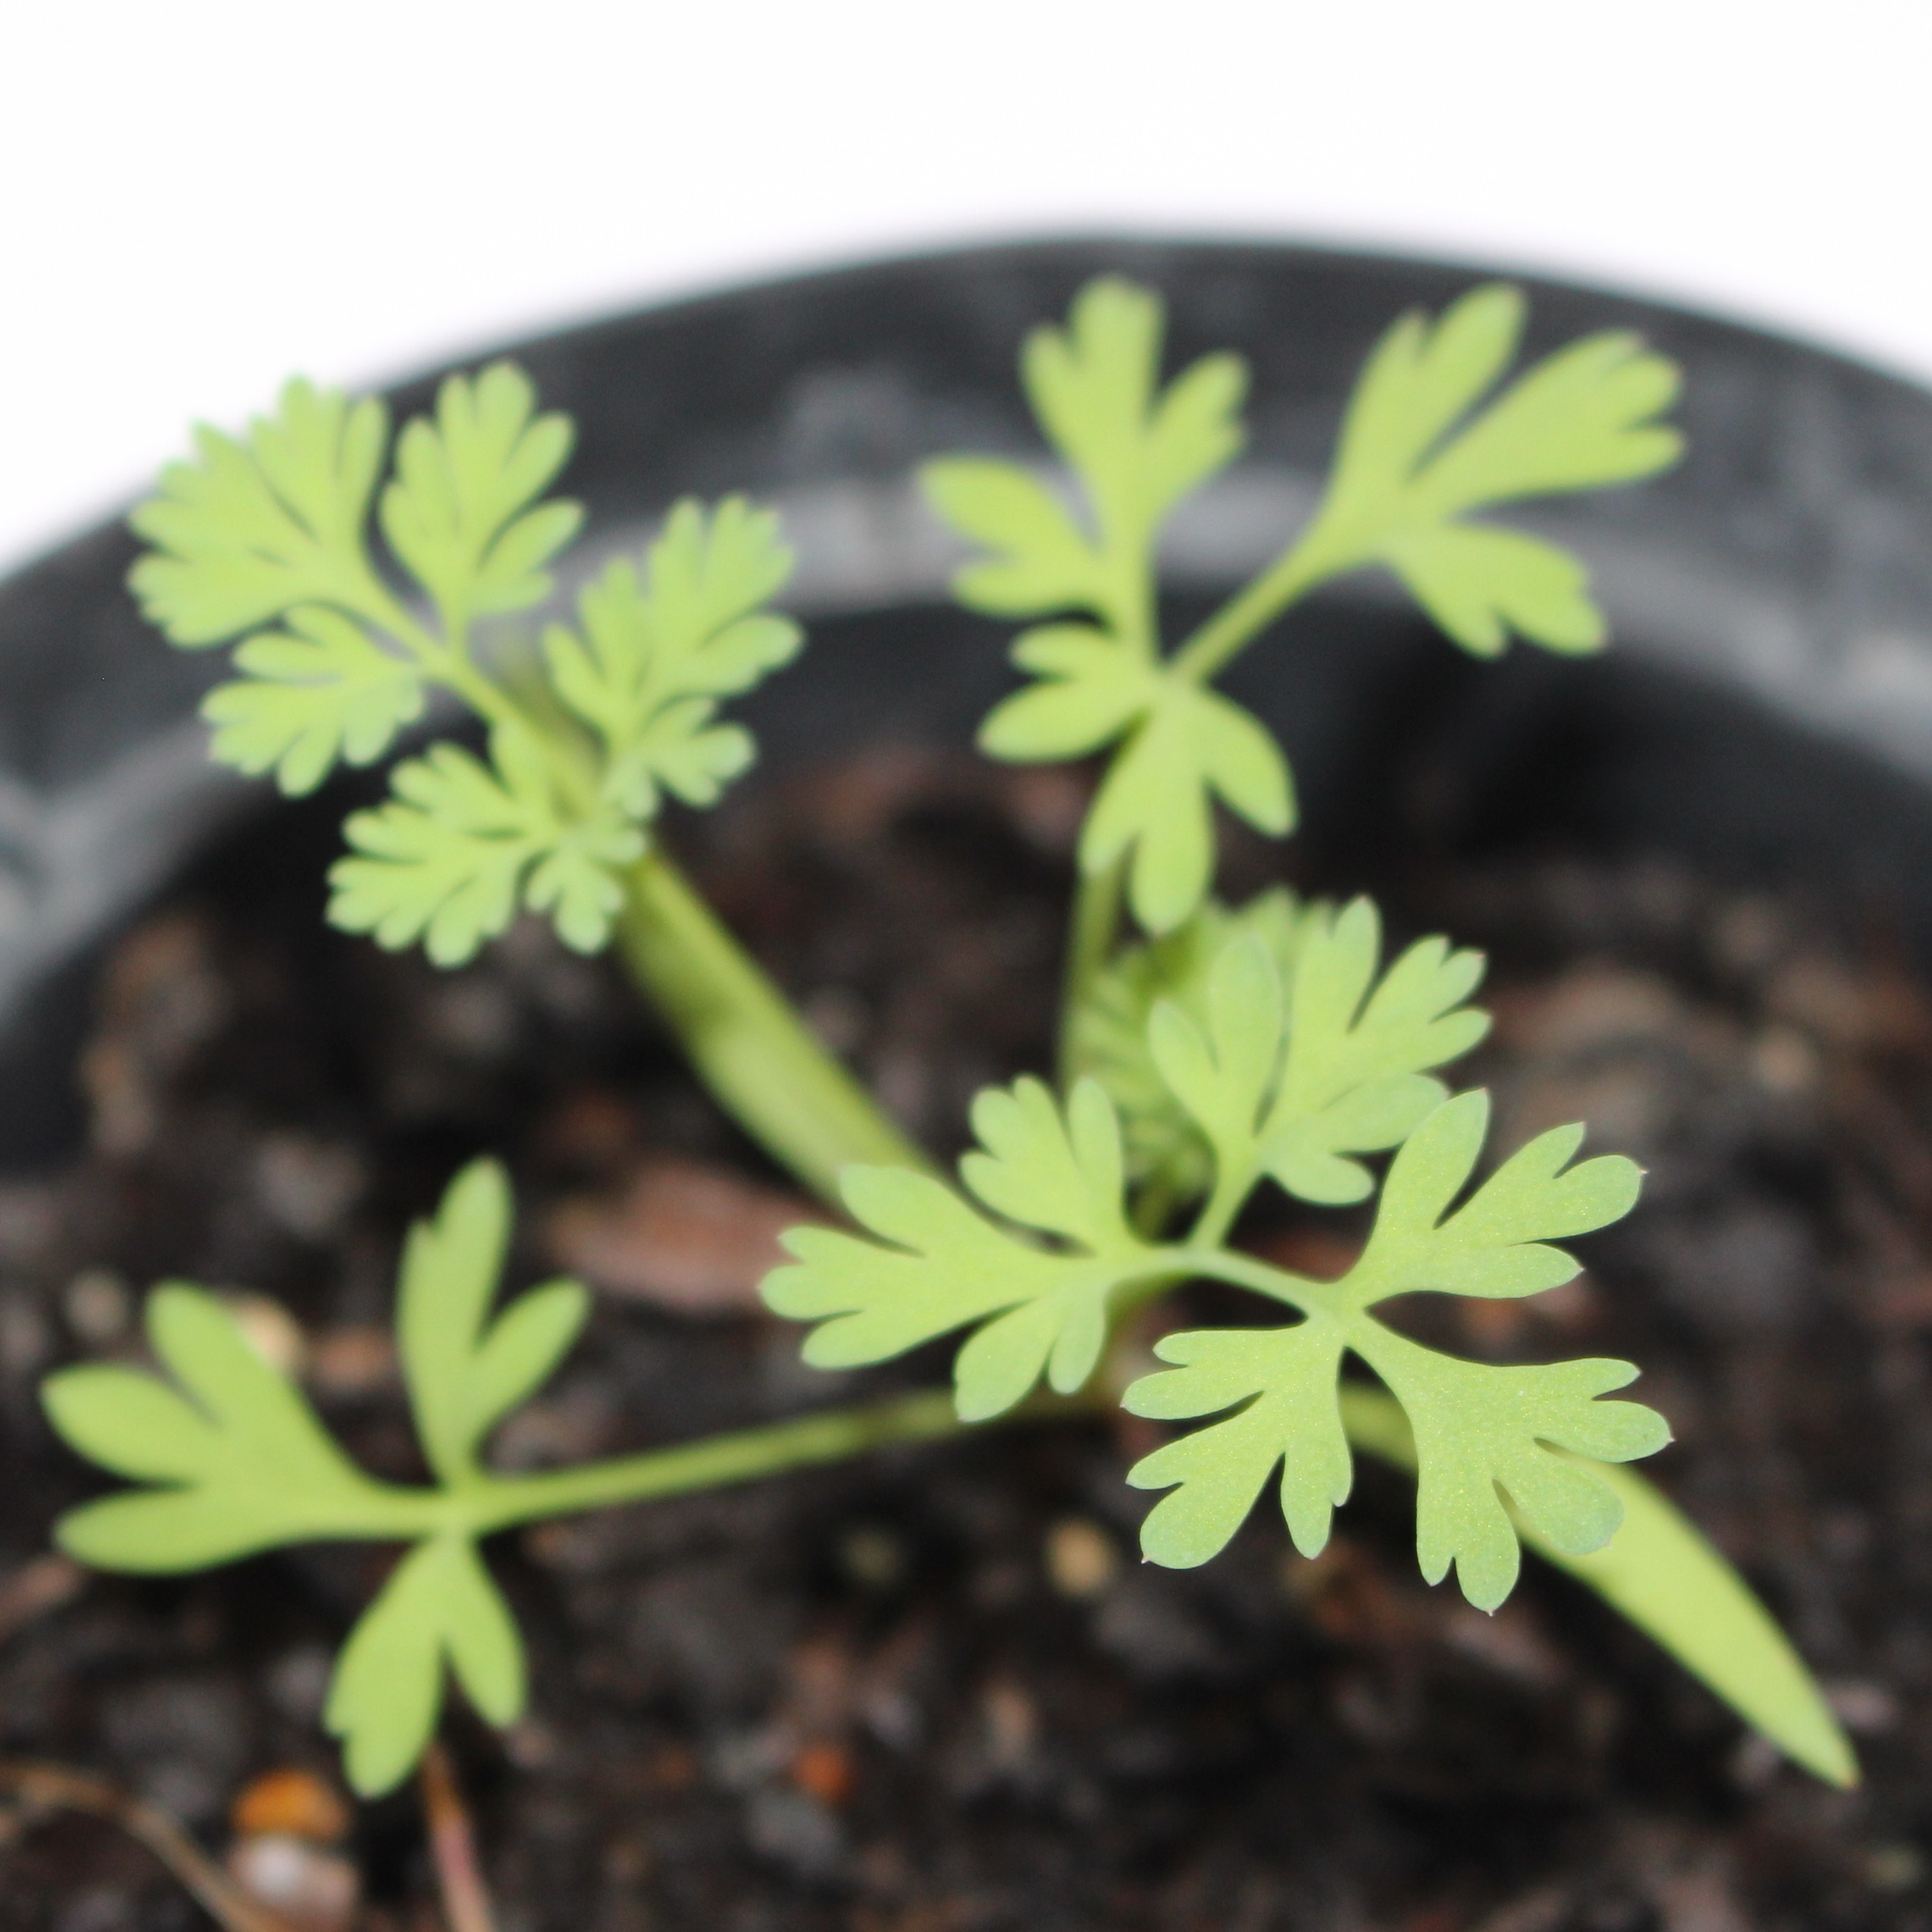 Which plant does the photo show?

Fumaria officinalis
